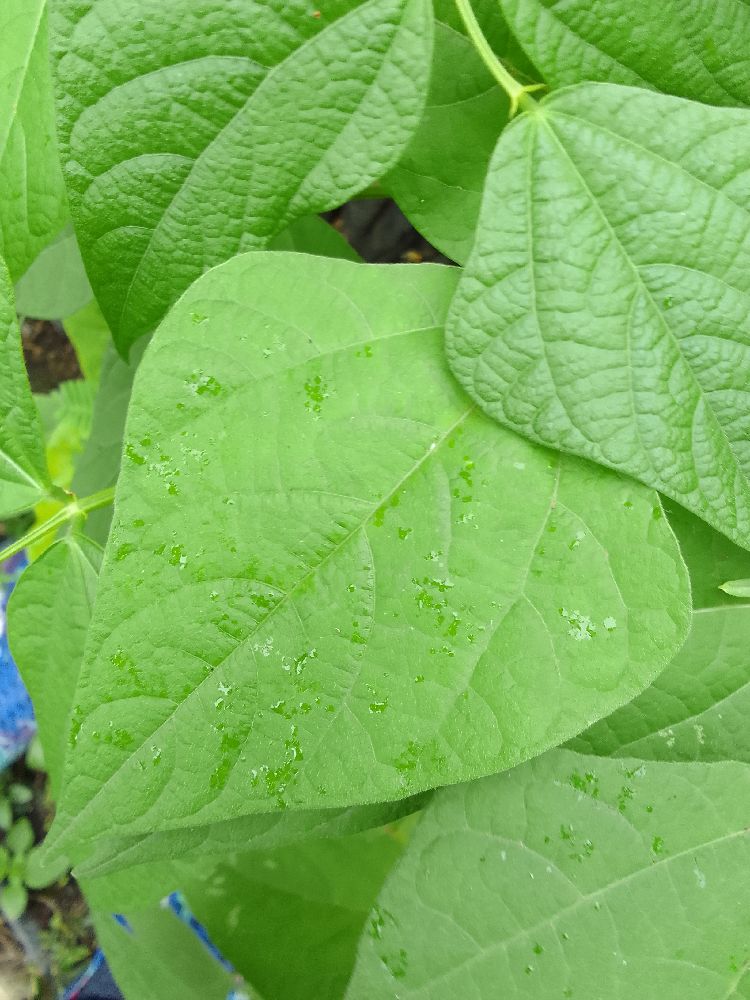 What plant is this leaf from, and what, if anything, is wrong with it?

common bean, healthy
